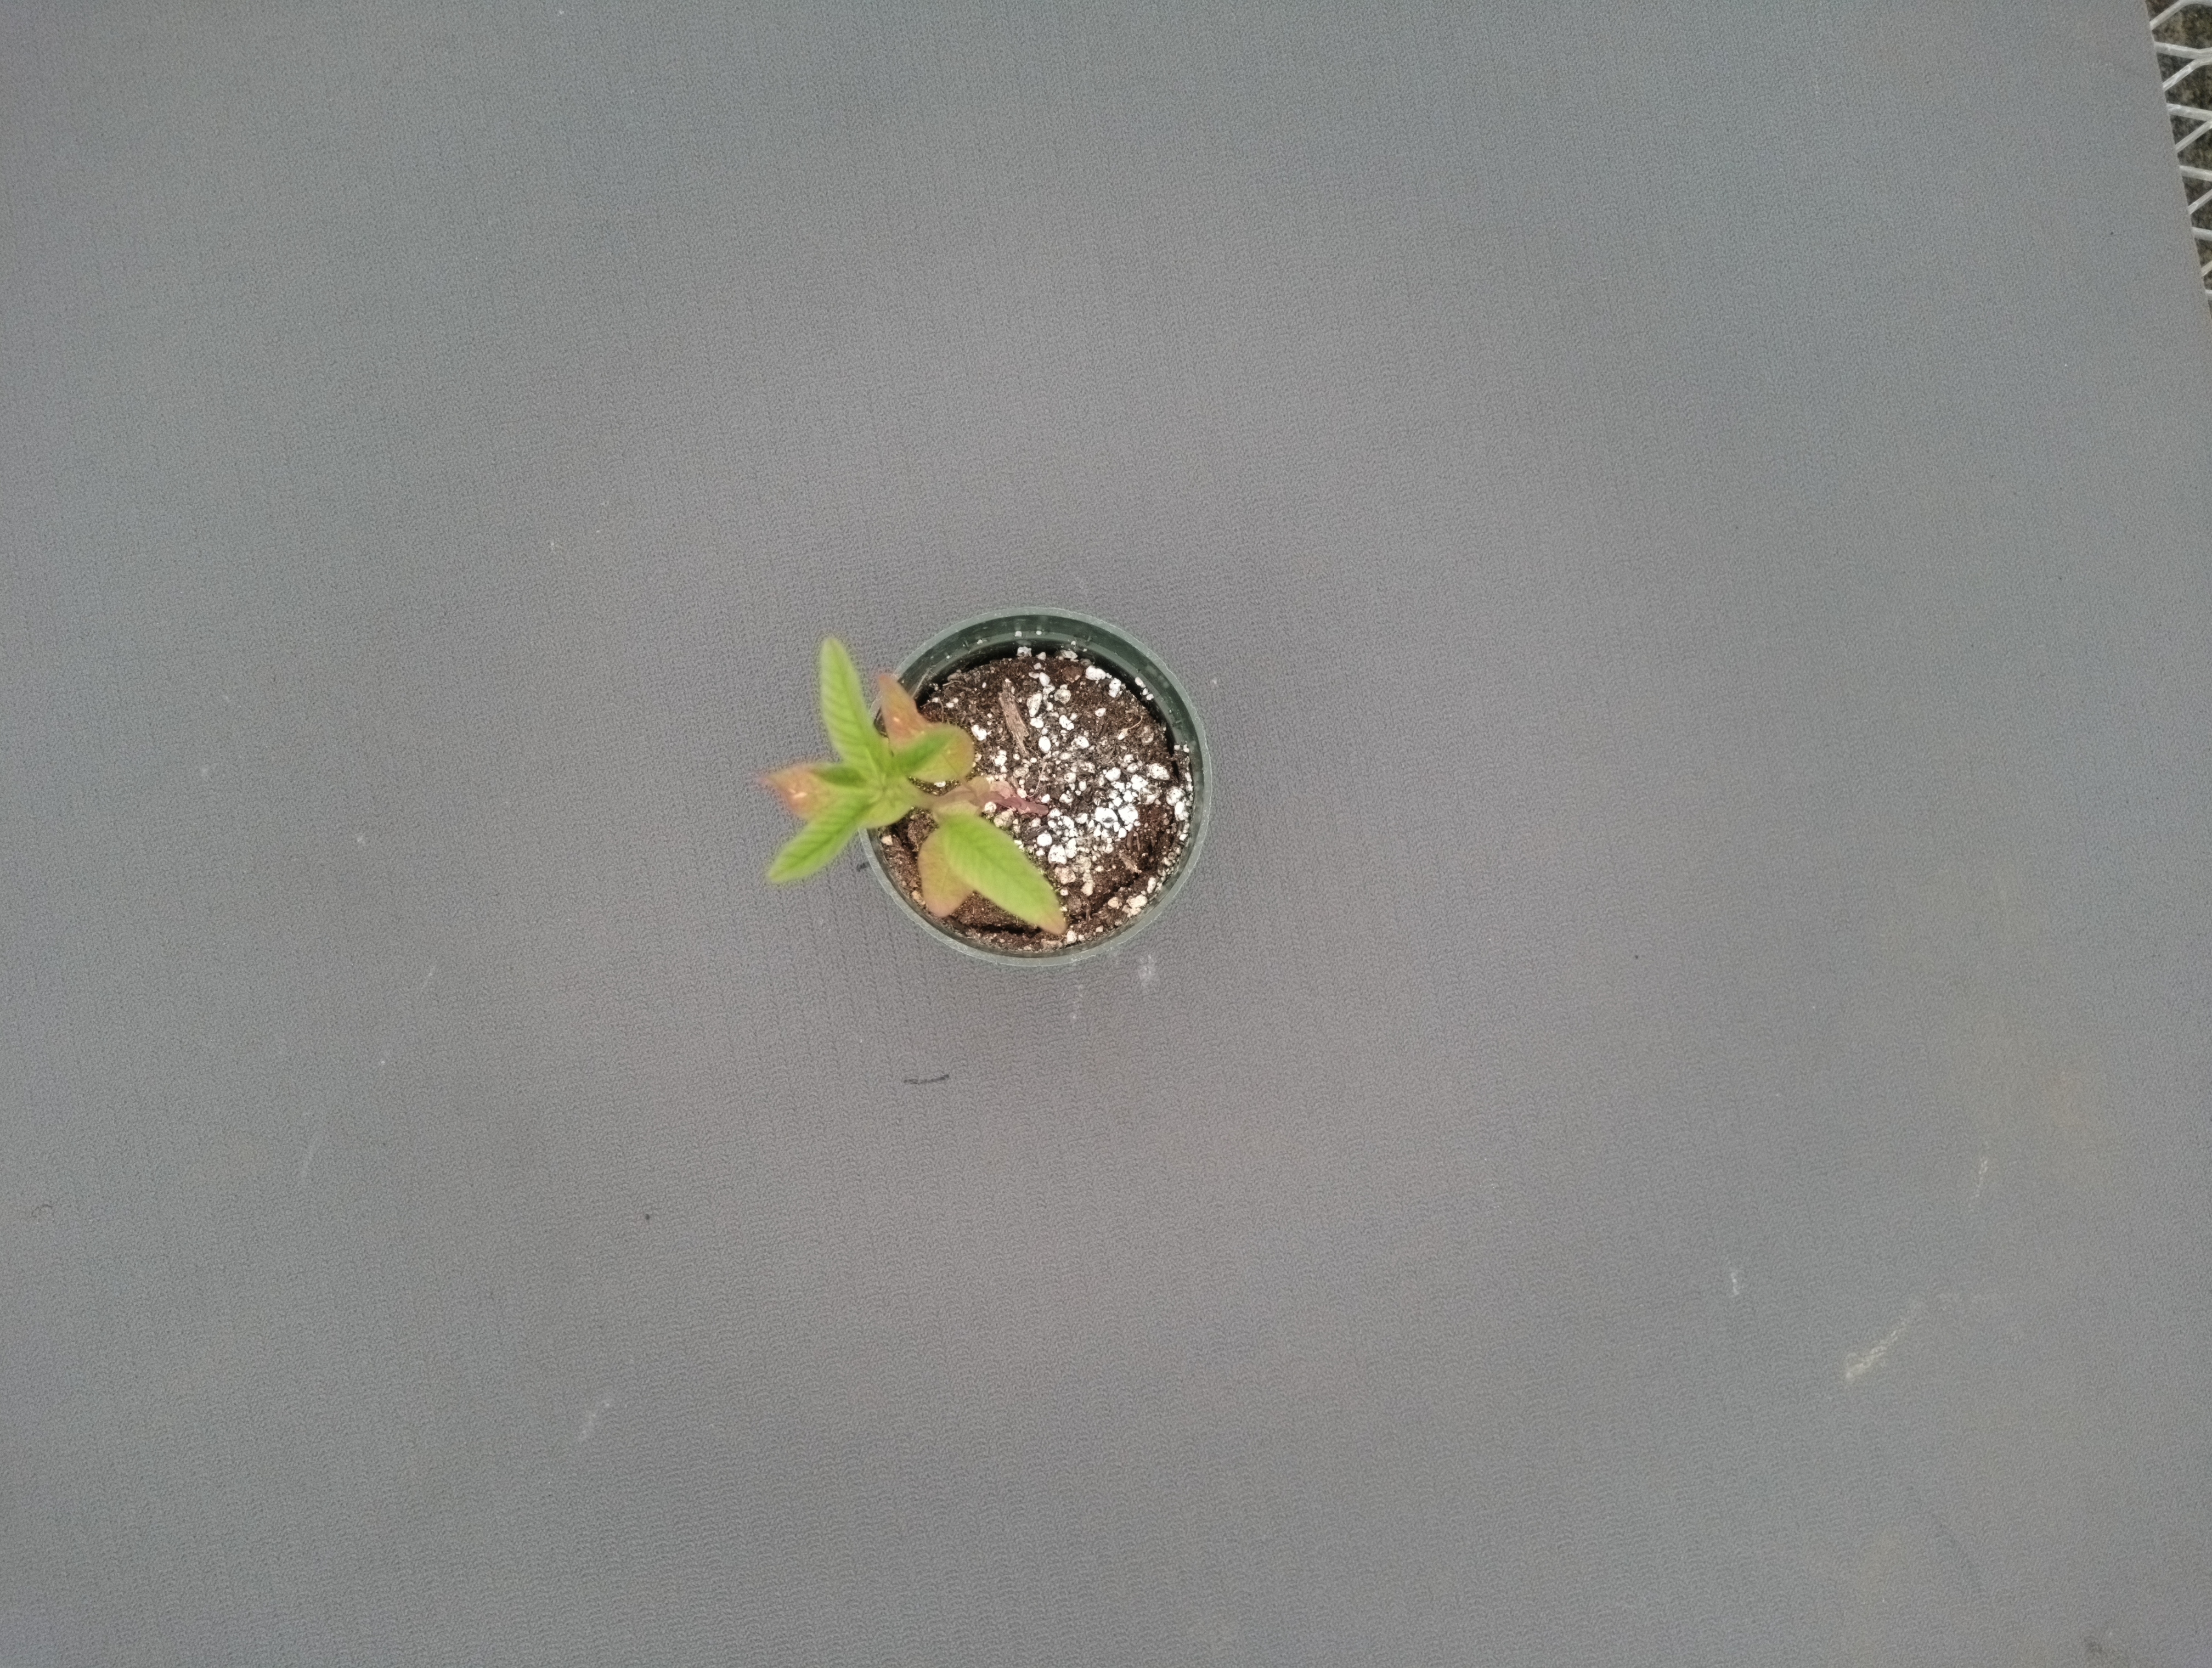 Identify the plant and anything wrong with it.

waterhemp, chlorosis only
